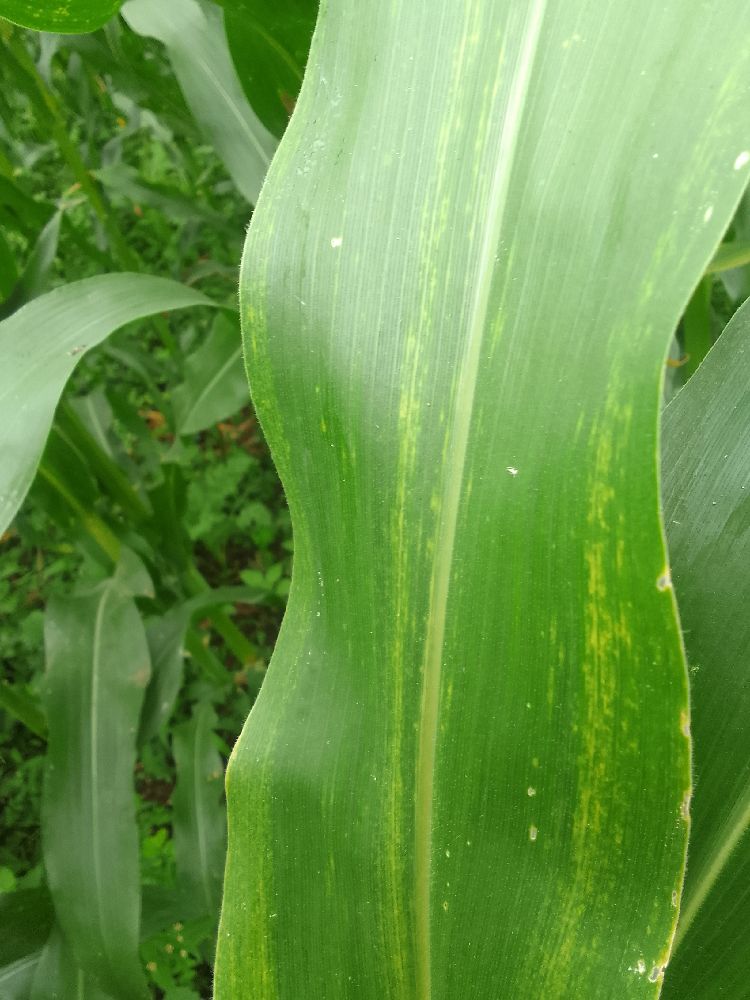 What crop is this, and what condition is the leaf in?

maize, maize lethal necrosis
